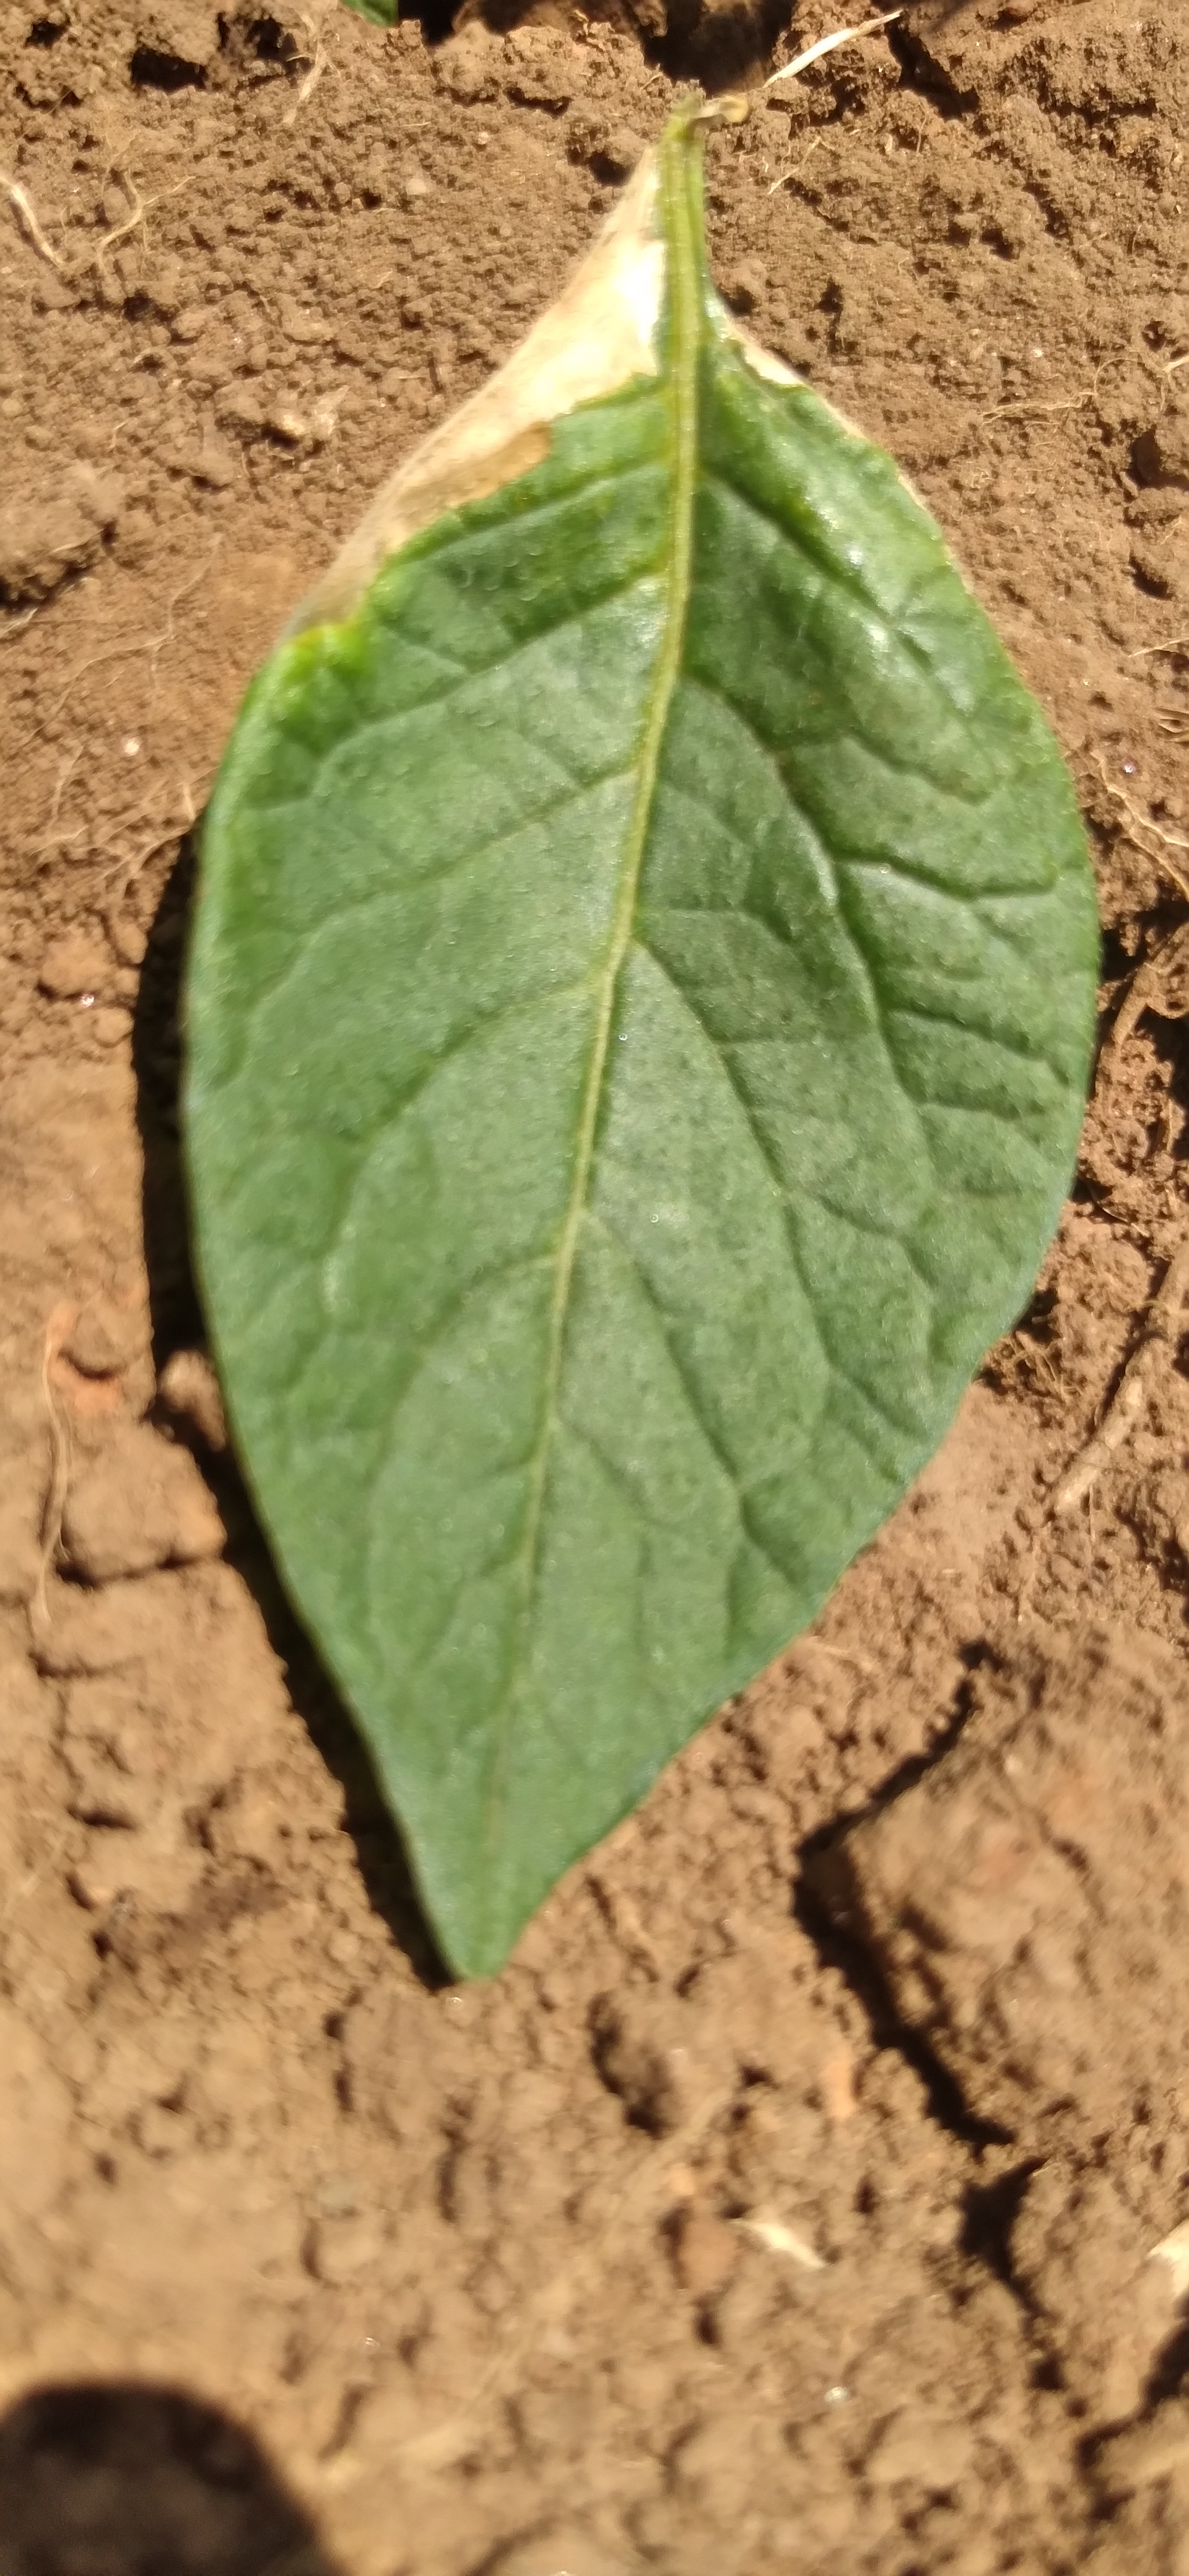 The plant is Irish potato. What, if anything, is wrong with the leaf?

early blight
